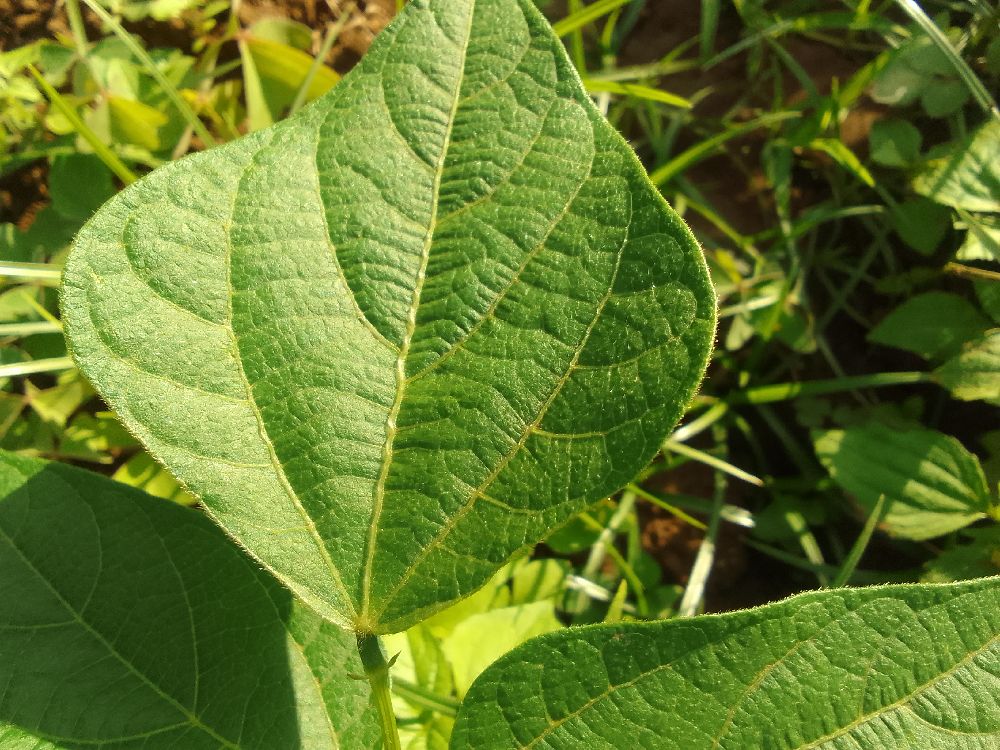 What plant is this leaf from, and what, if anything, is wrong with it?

common bean, healthy
